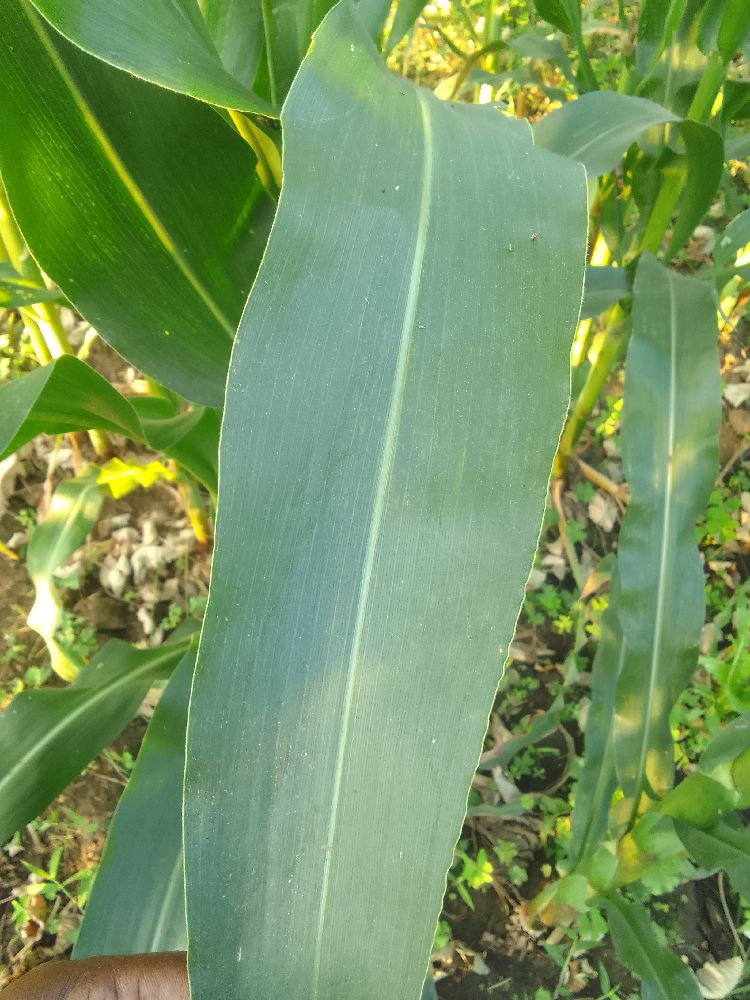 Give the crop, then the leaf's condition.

maize, healthy
